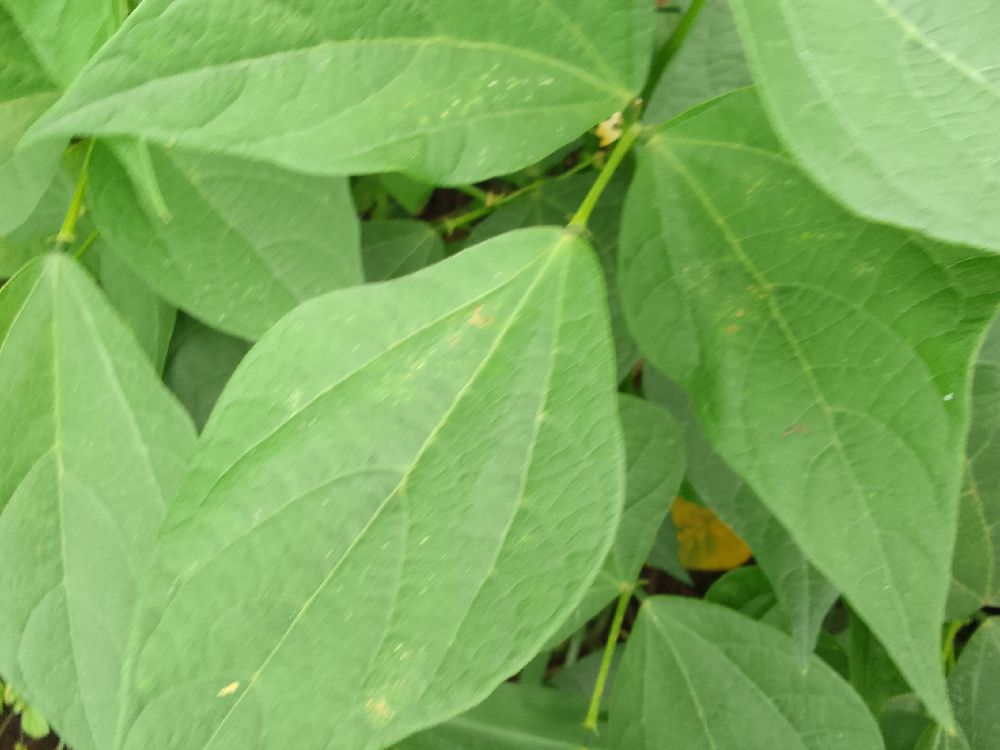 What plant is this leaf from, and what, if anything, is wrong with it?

common bean, healthy
